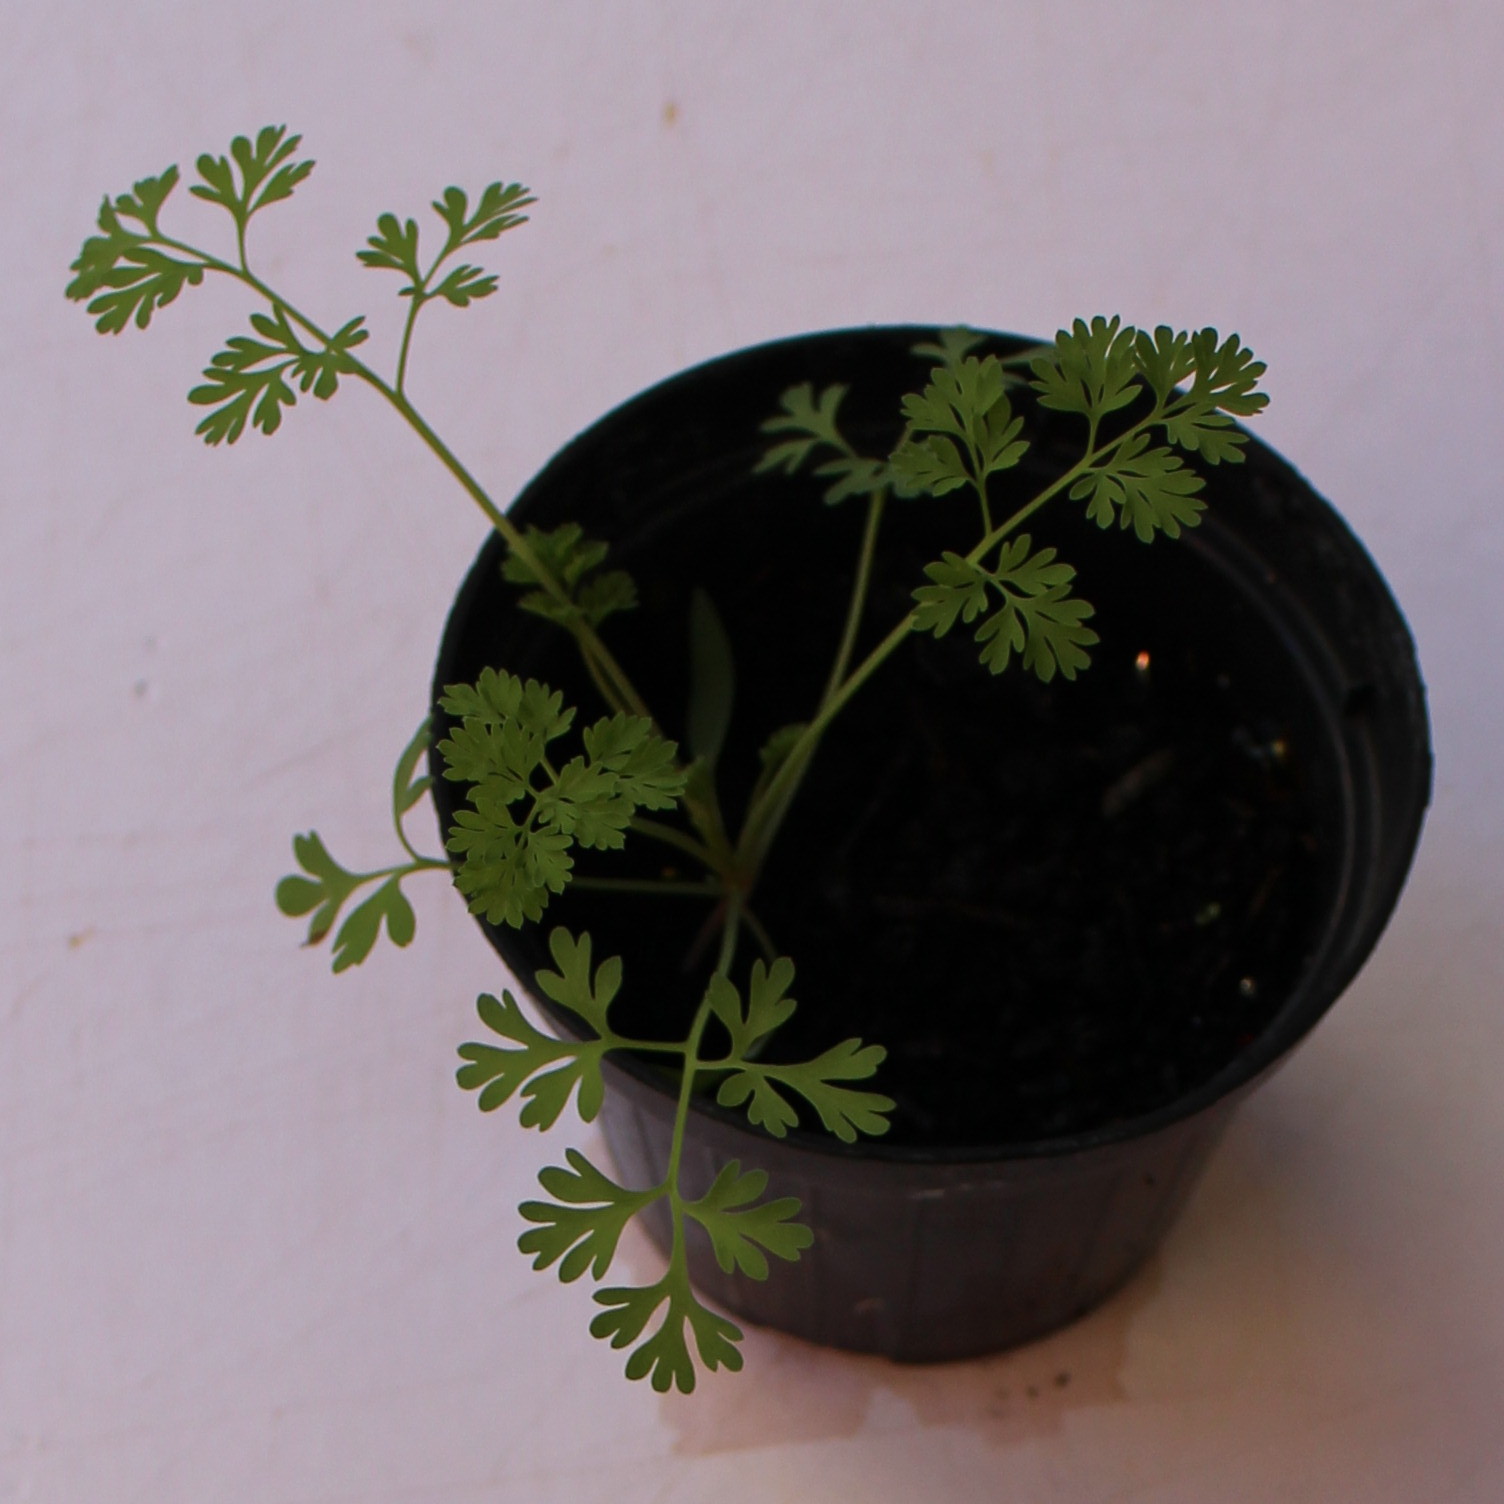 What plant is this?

Fumaria officinalis
